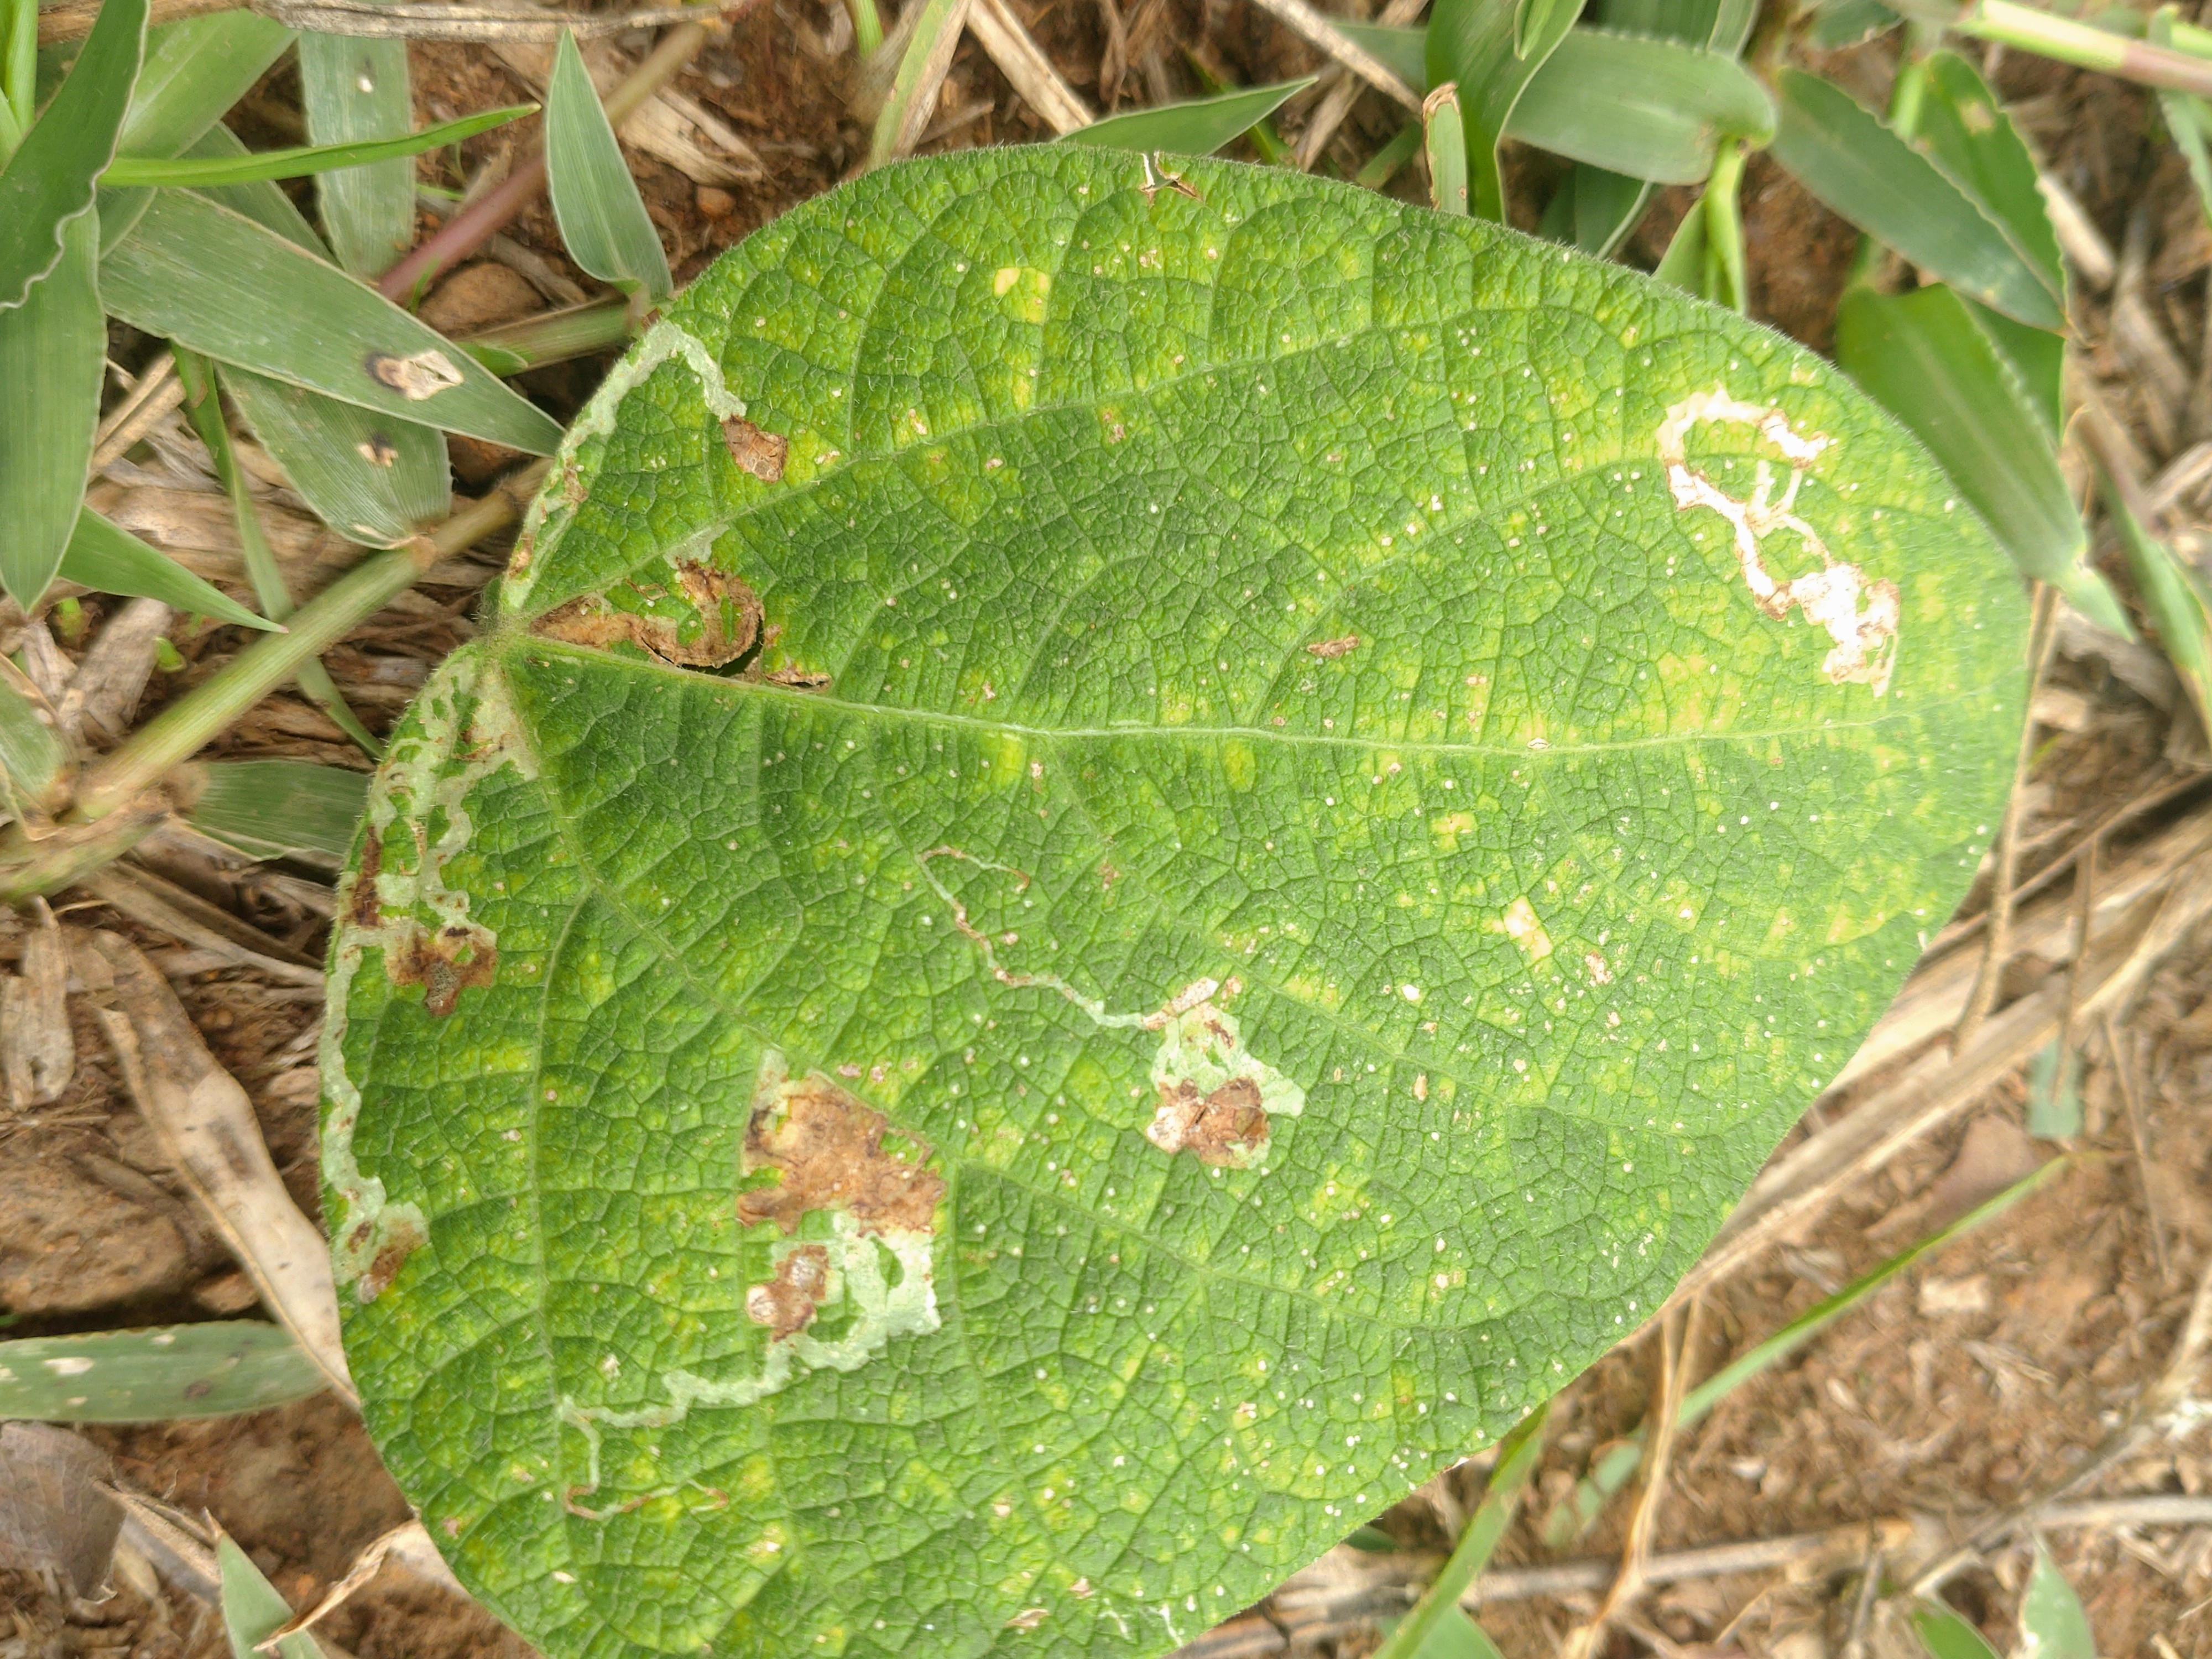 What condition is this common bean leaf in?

rust
